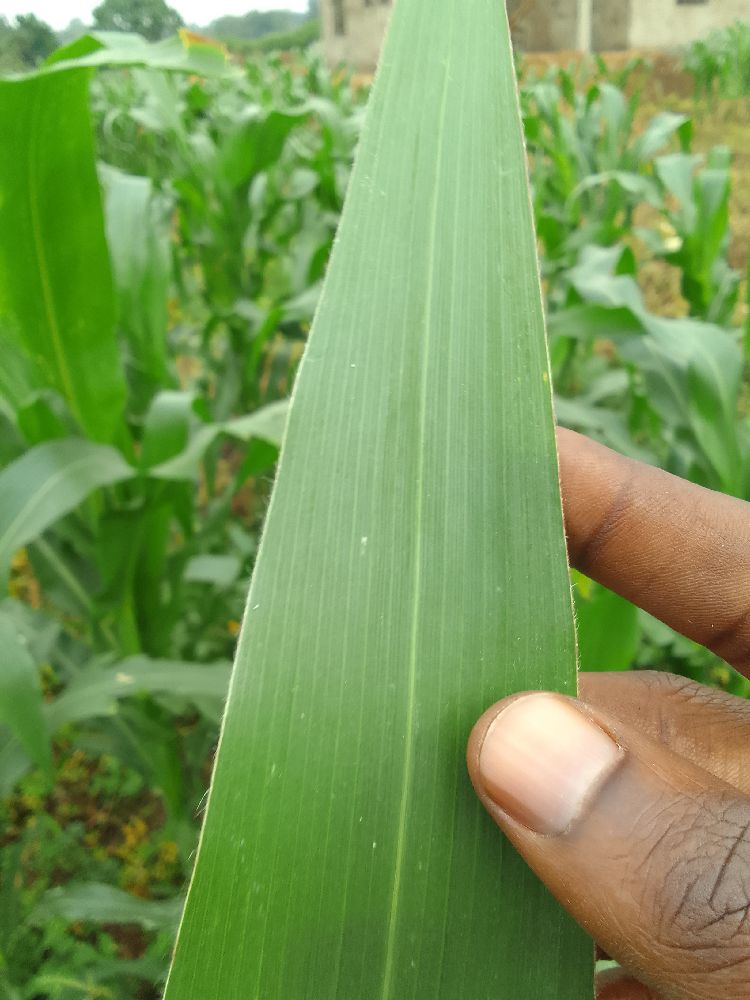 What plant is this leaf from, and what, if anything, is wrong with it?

maize, healthy
